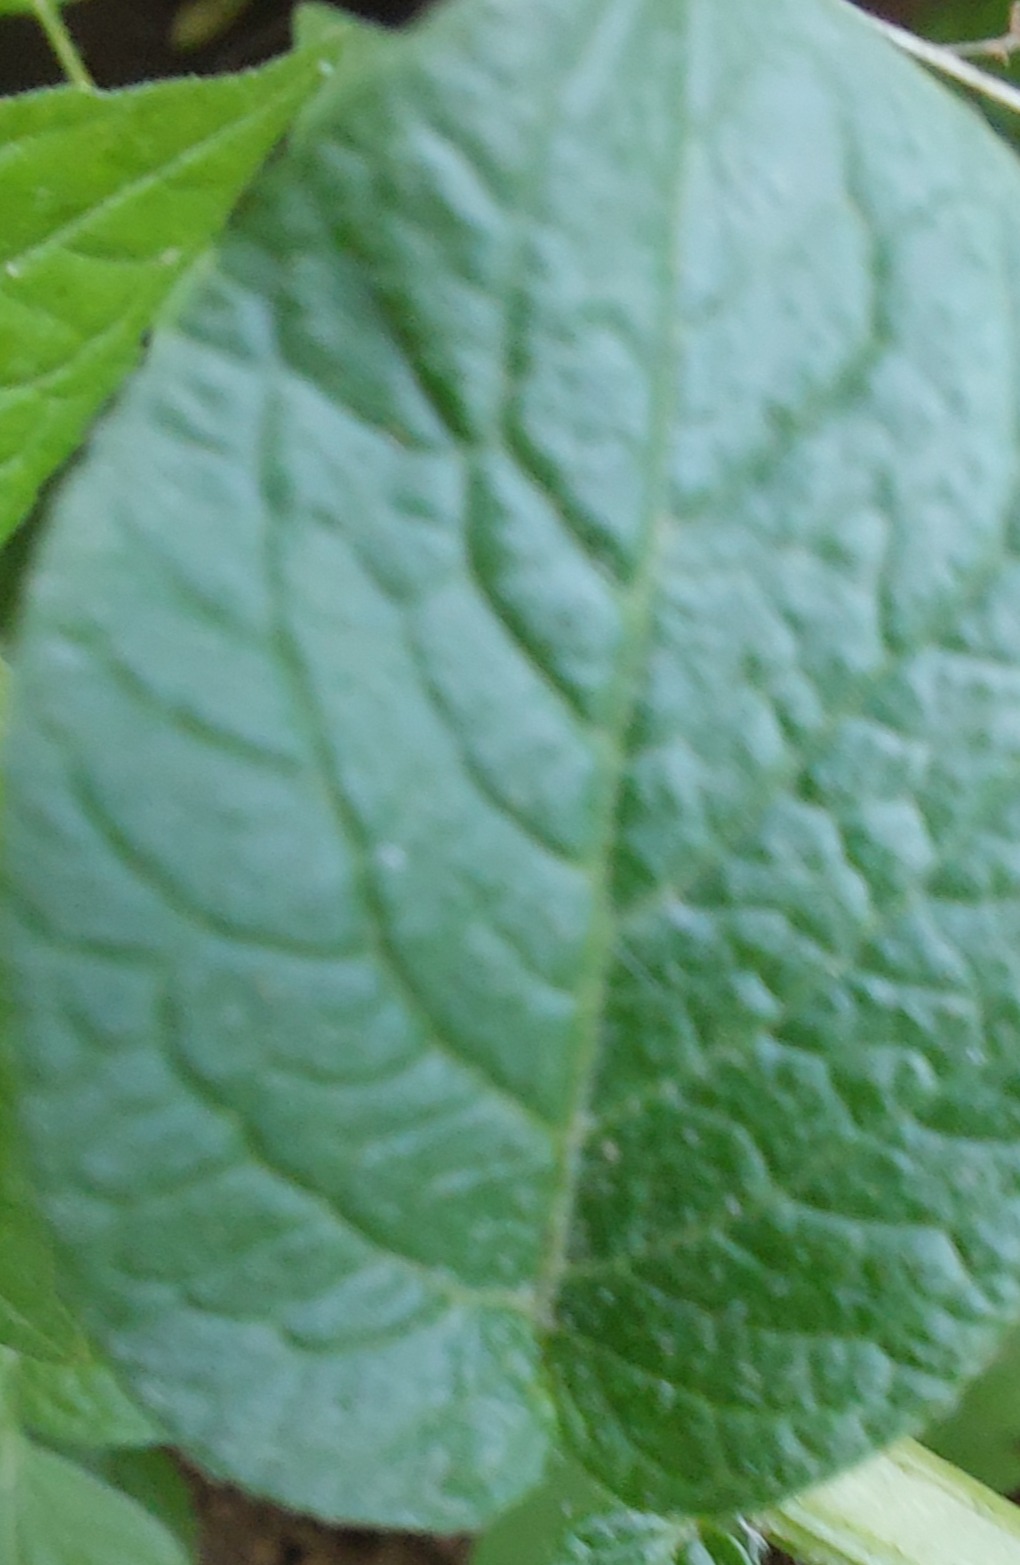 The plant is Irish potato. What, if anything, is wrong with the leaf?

healthy
